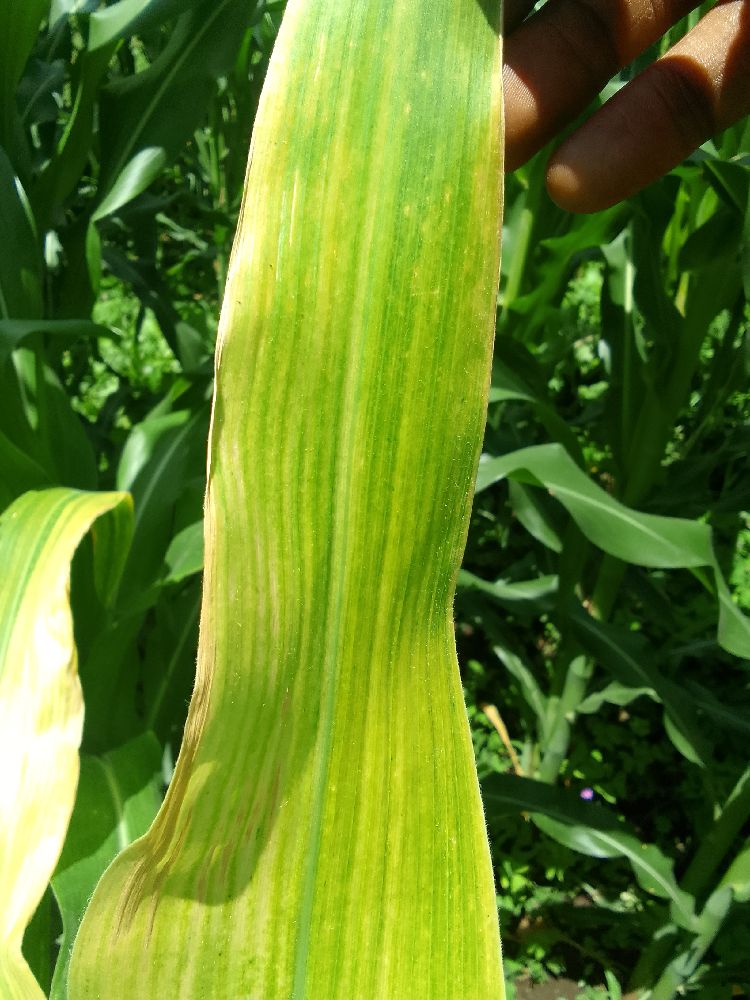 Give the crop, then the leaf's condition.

maize, maize lethal necrosis
